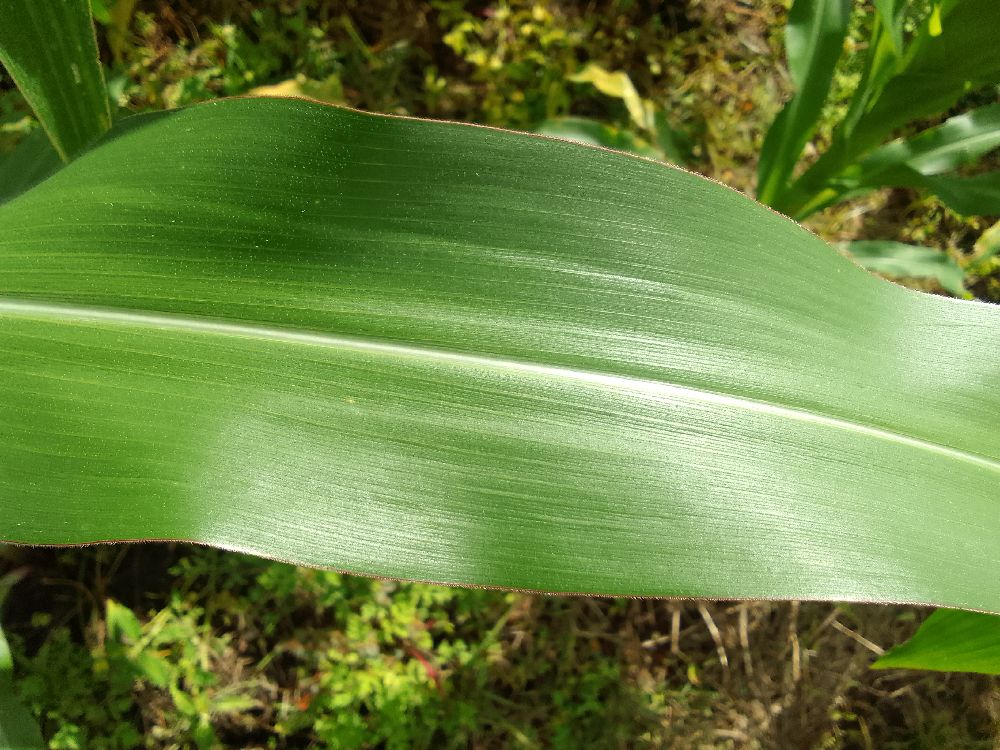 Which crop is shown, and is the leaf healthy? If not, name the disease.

maize, healthy
